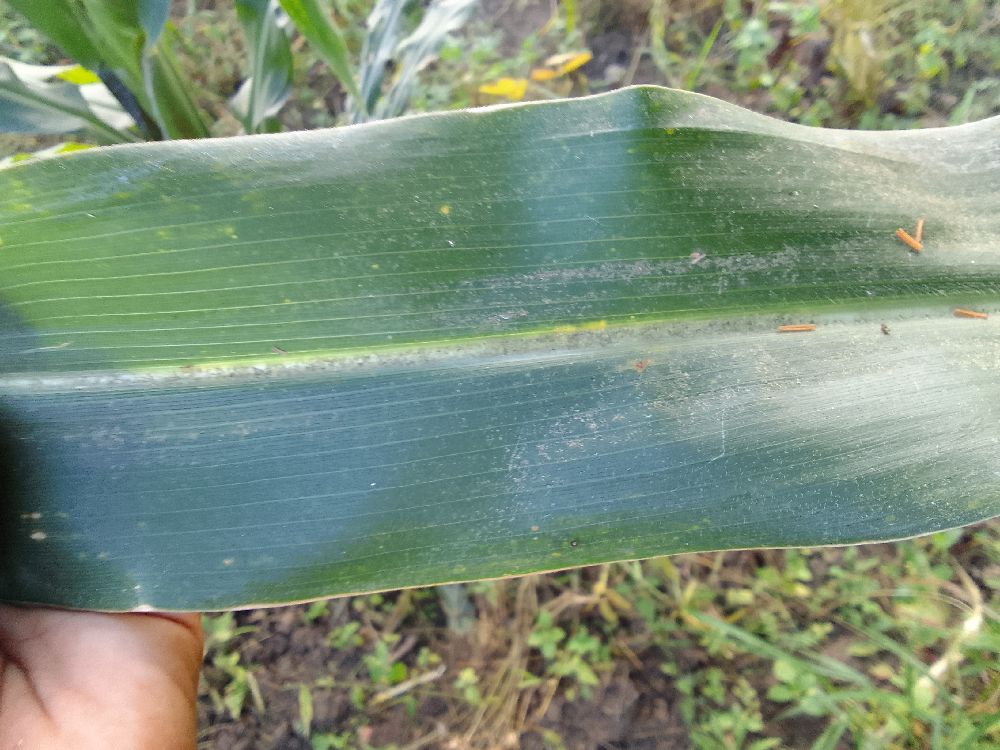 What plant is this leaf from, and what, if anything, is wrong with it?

maize, healthy
